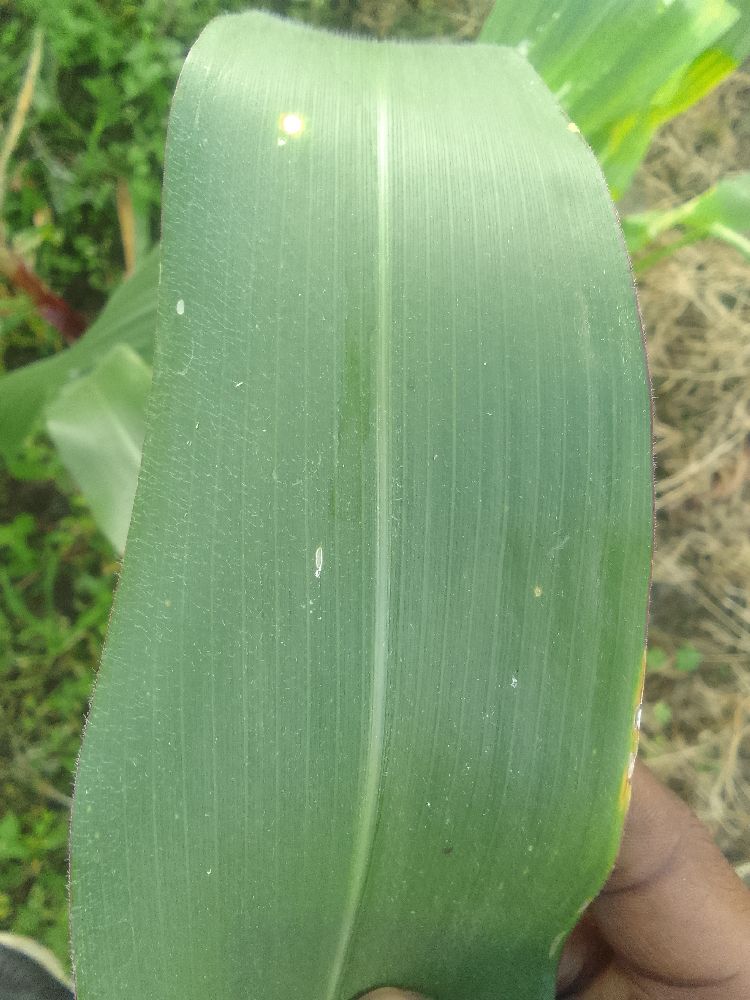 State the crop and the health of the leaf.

maize, healthy
